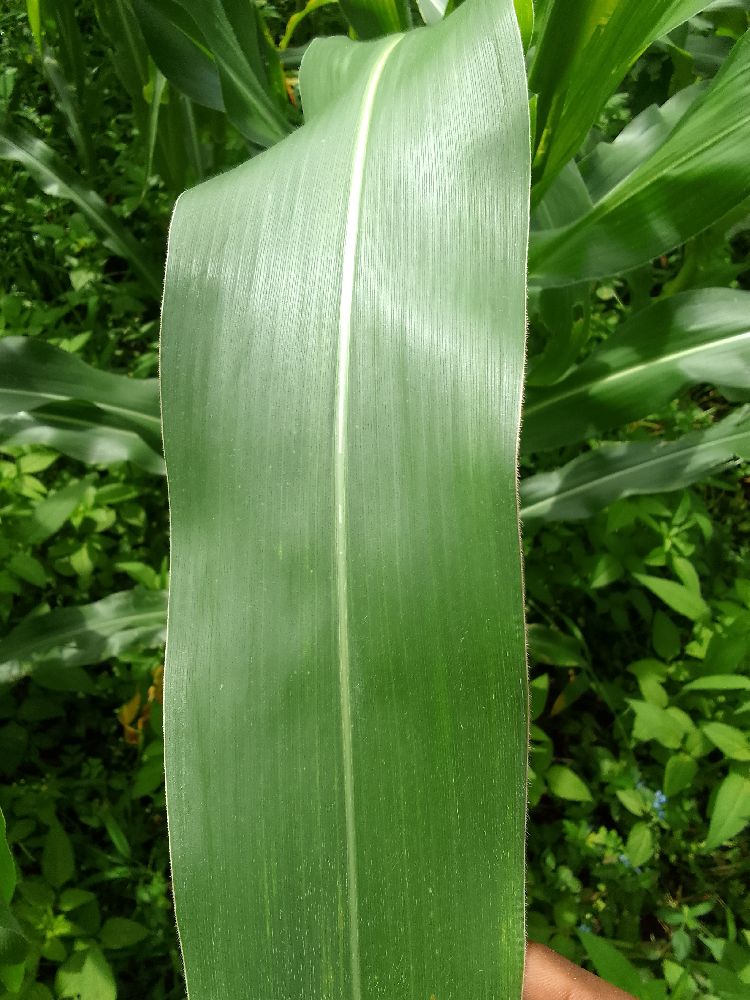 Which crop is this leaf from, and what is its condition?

maize, healthy
